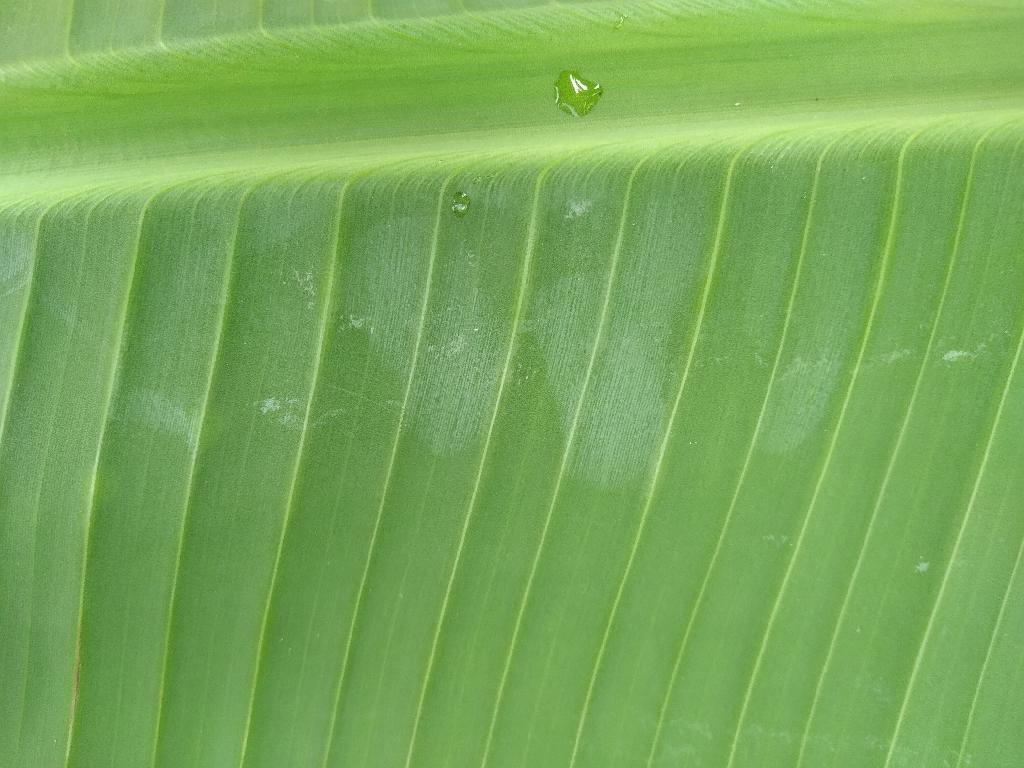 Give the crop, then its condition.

banana, healthy
